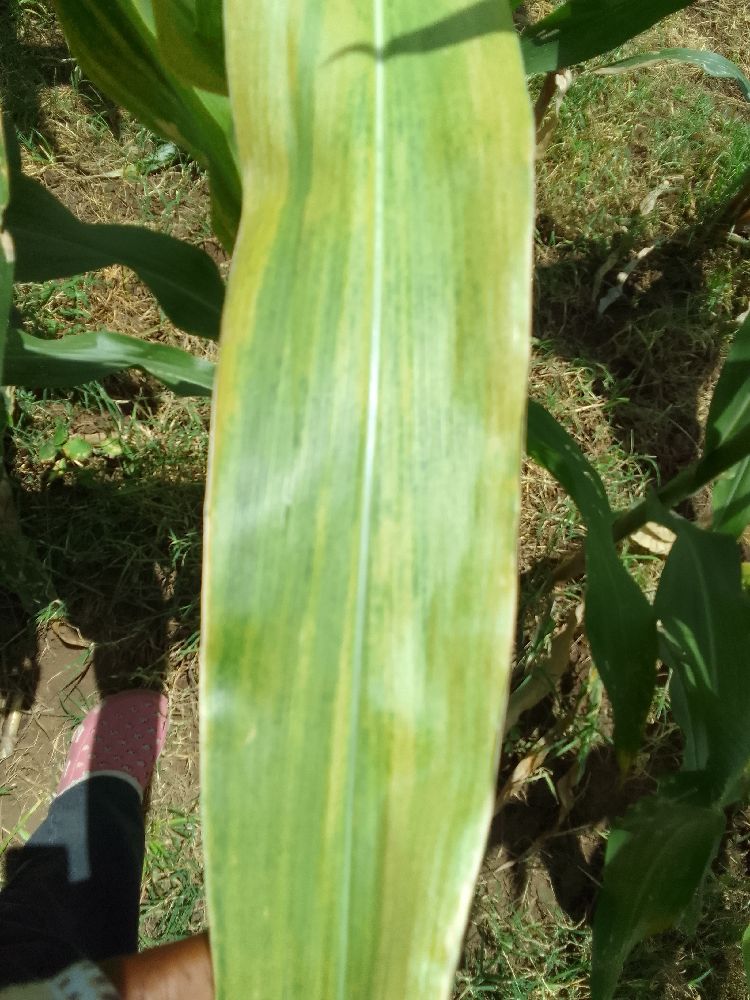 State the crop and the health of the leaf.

maize, maize lethal necrosis
